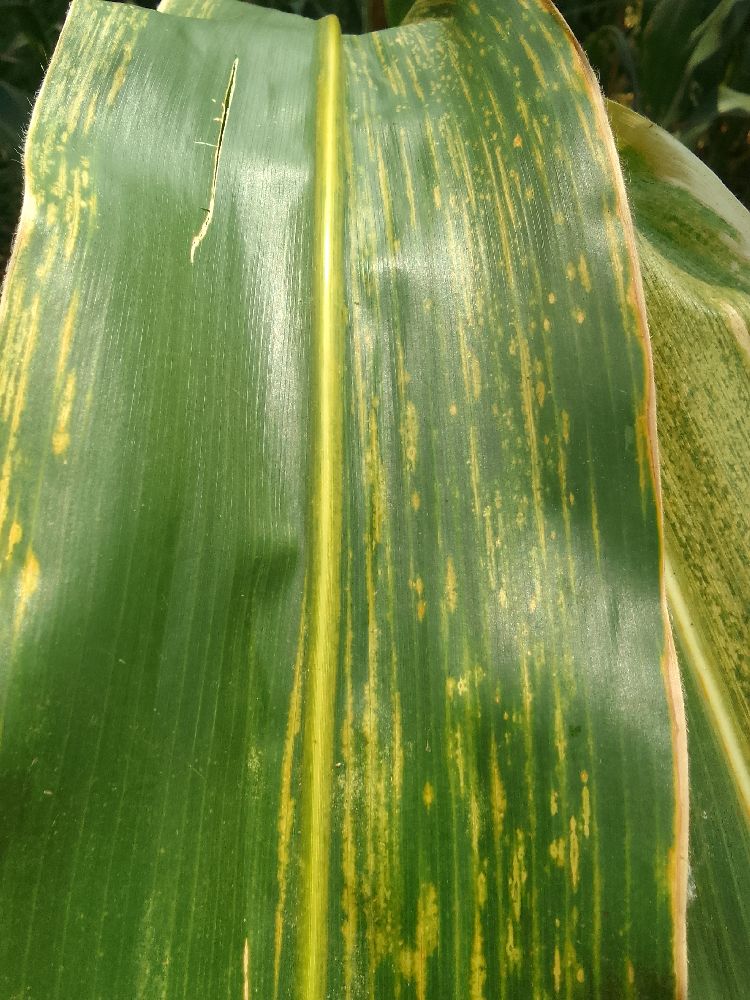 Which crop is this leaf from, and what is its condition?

maize, maize lethal necrosis
